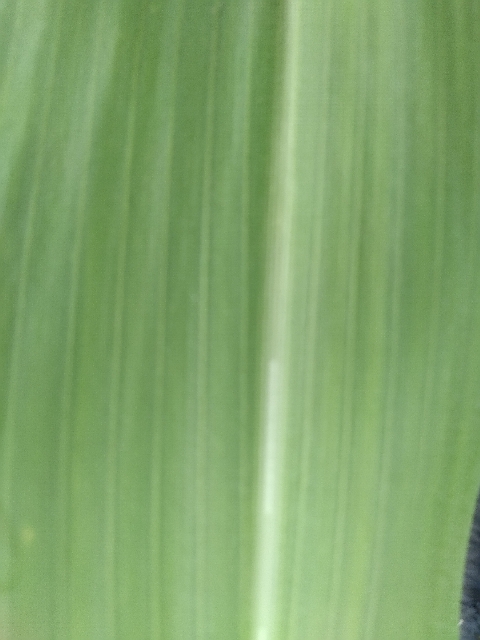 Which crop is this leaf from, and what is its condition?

maize, healthy
